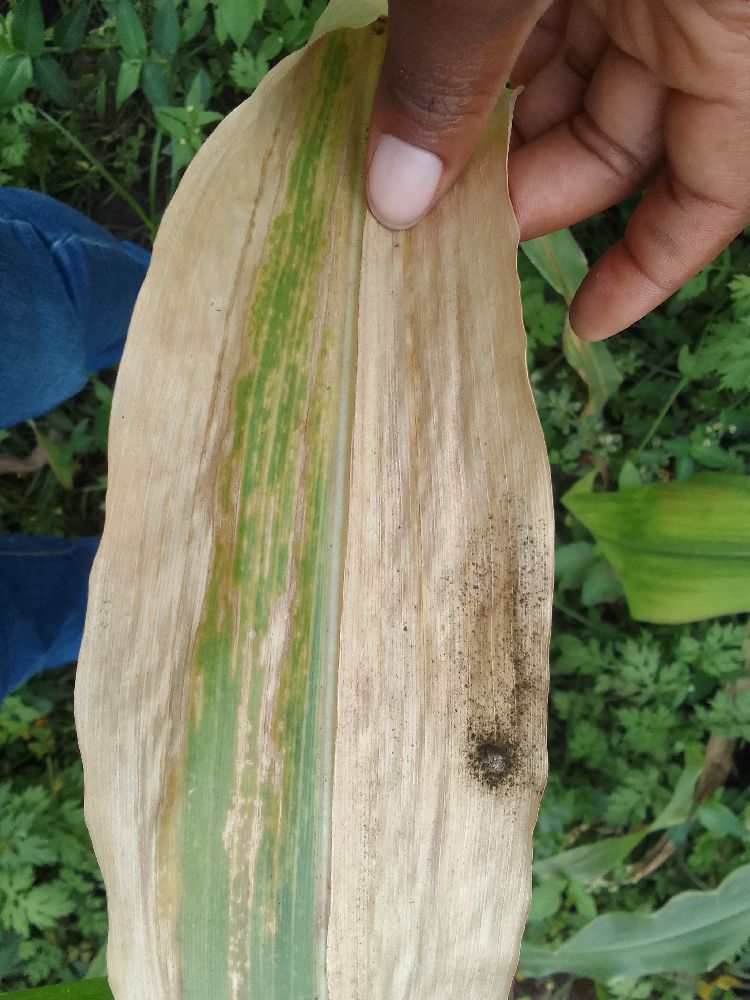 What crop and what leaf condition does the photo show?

maize, maize lethal necrosis
